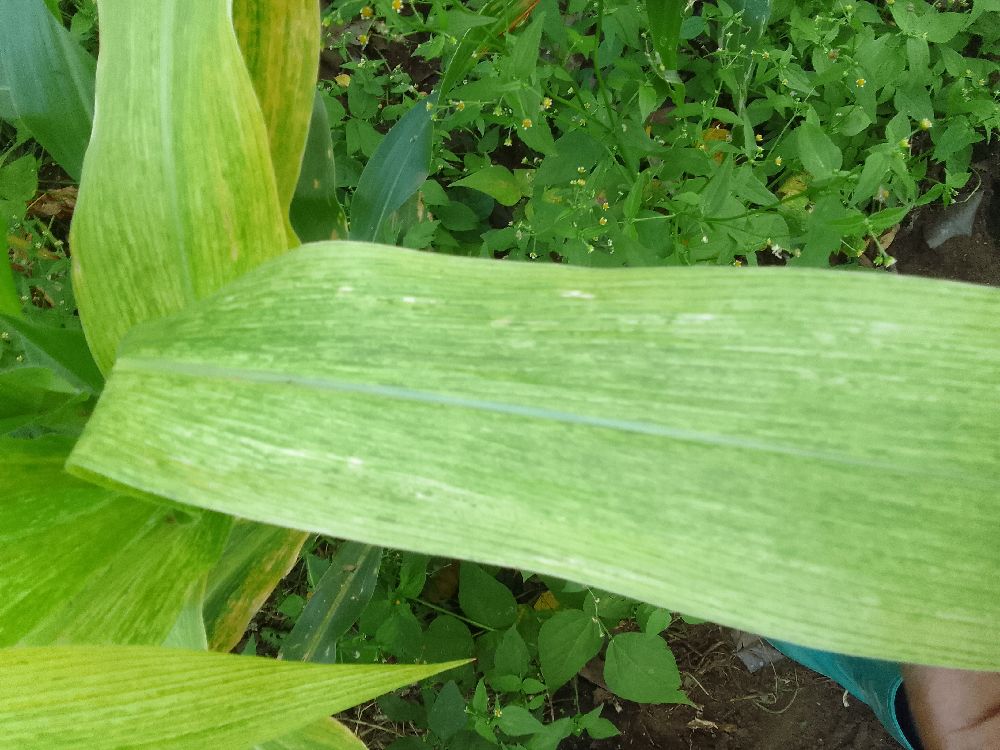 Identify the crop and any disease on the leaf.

maize, maize lethal necrosis
